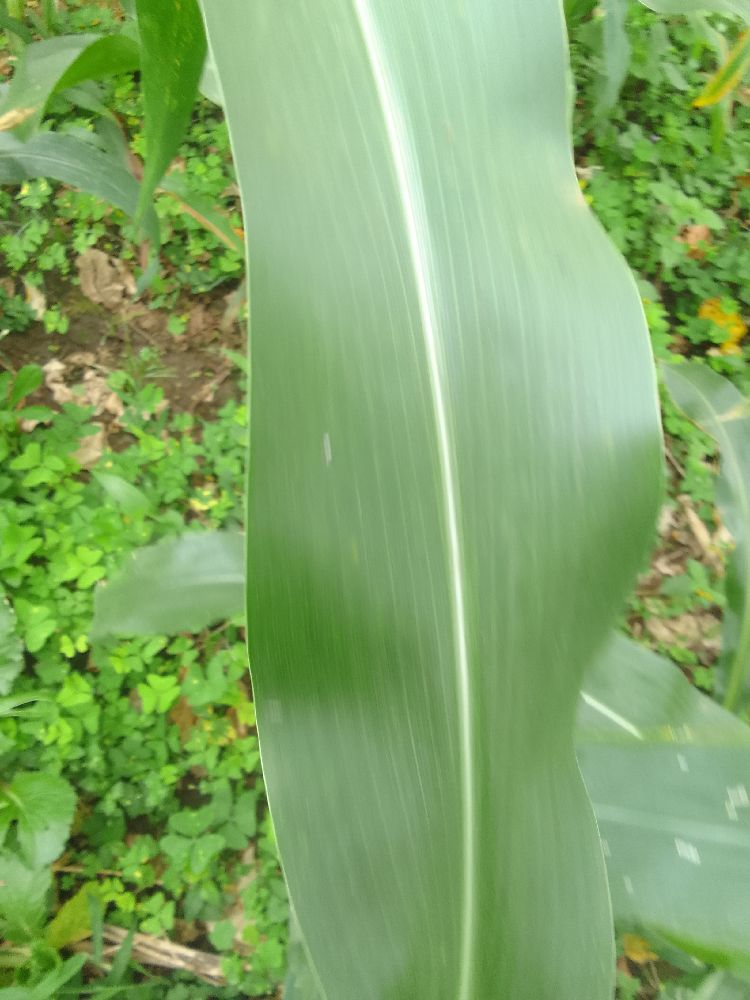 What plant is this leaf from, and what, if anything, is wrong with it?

maize, healthy
